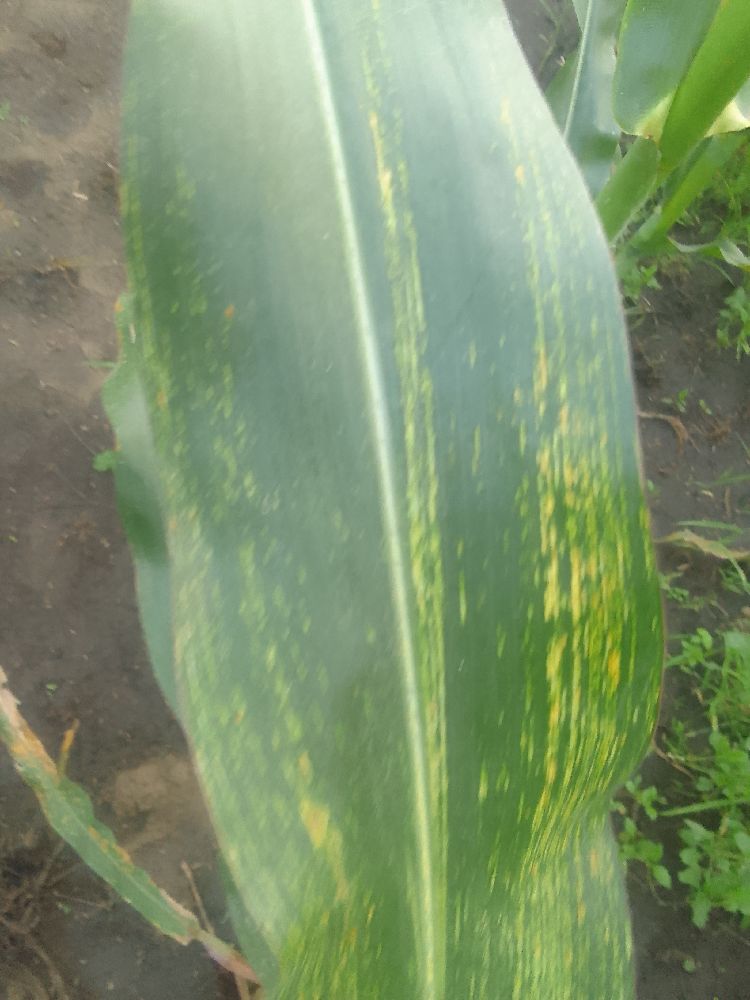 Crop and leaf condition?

maize, maize streak virus
